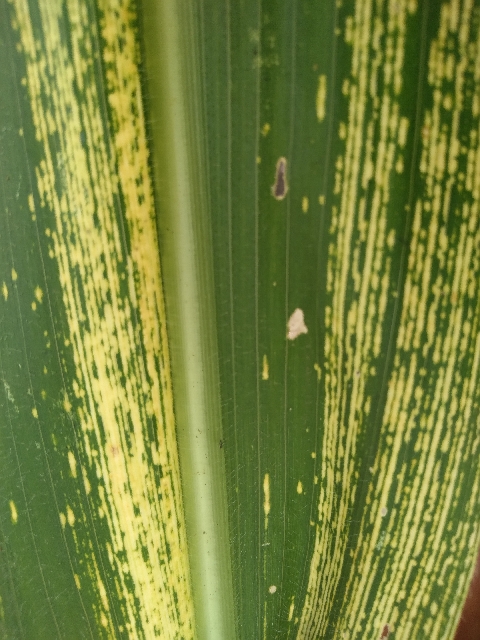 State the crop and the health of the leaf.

maize, maize streak virus
